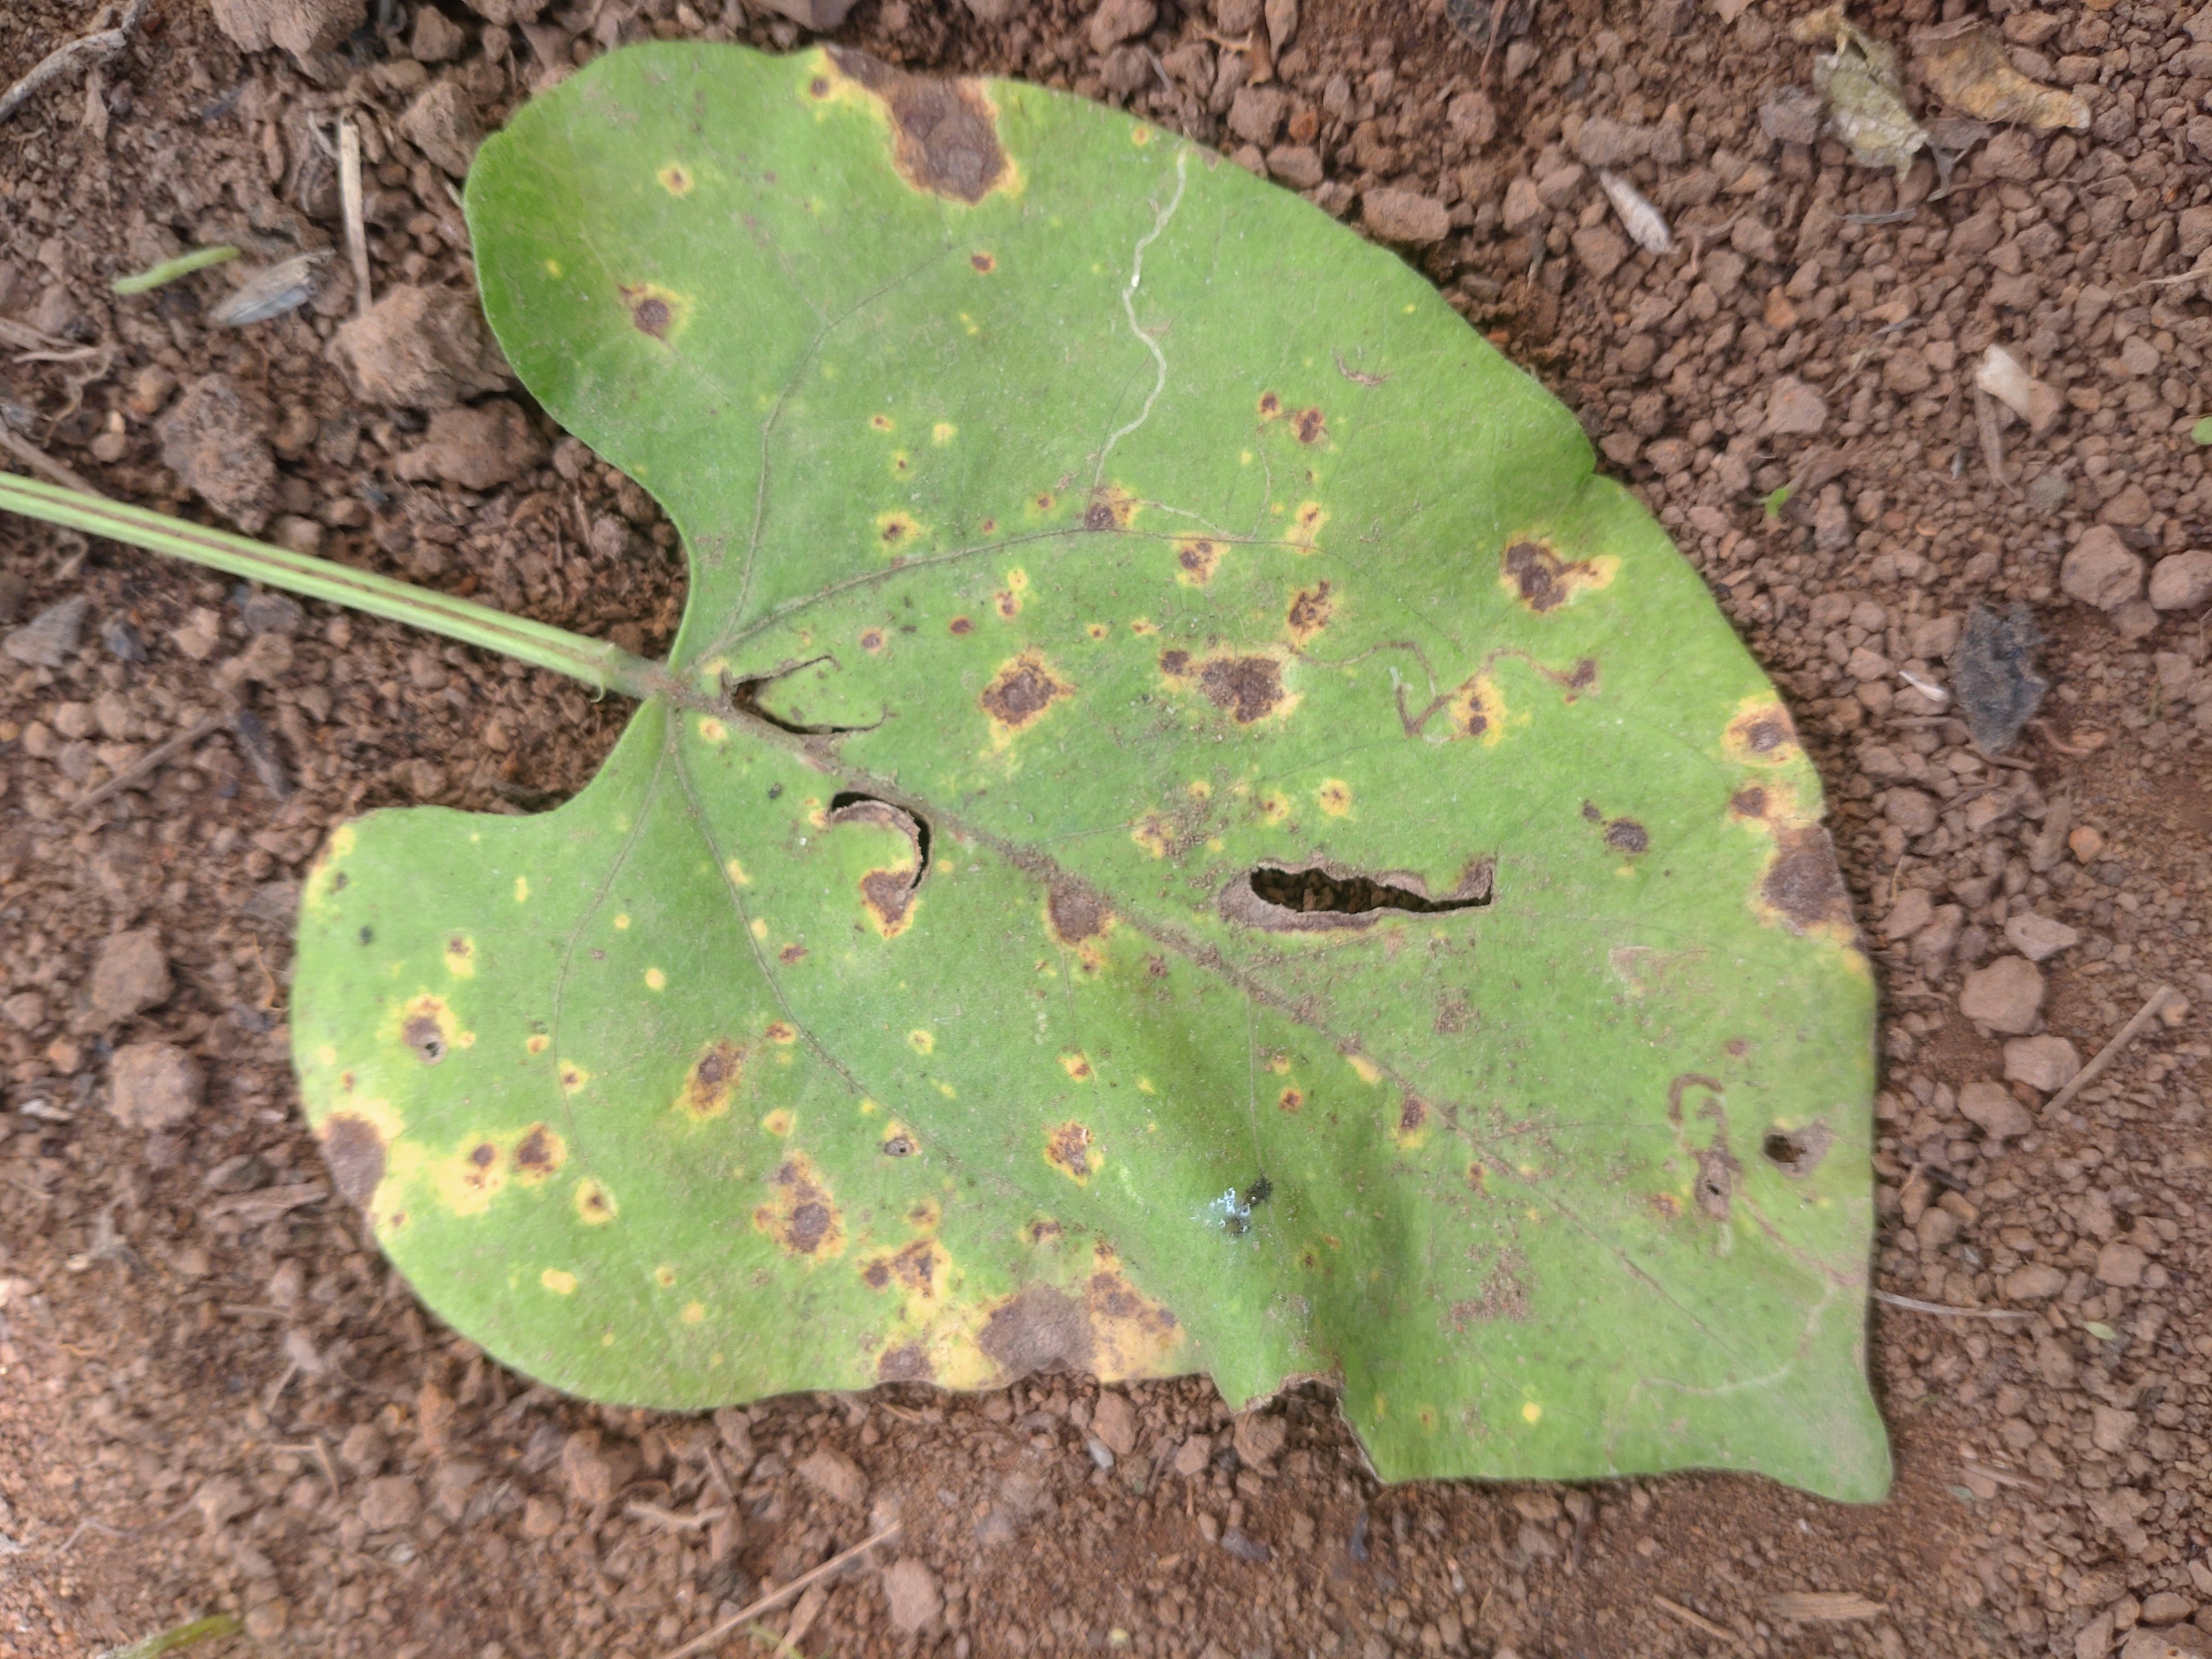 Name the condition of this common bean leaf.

rust
